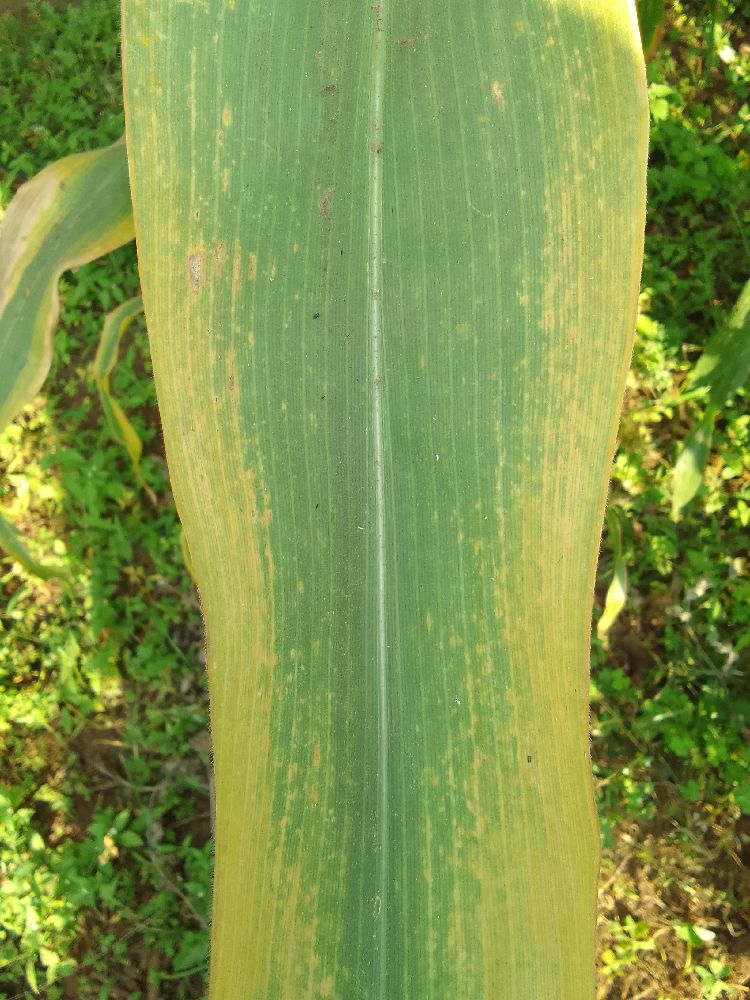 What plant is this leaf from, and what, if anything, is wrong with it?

maize, maize lethal necrosis
